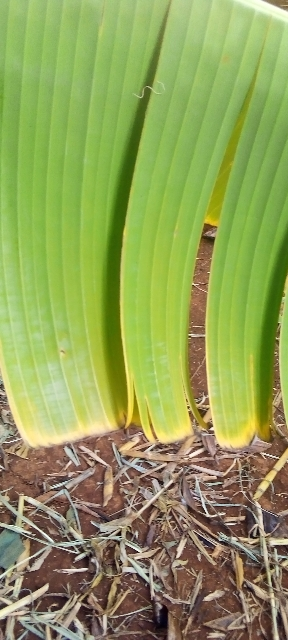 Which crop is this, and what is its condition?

banana, fusarium wilt race 1
